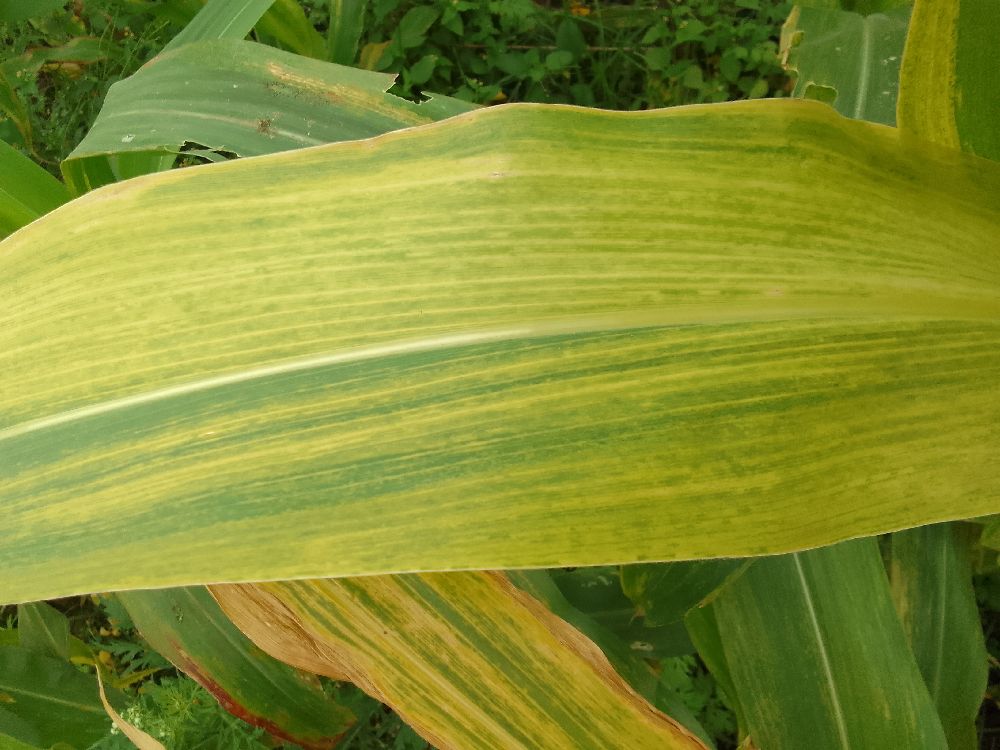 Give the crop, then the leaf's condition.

maize, maize lethal necrosis
